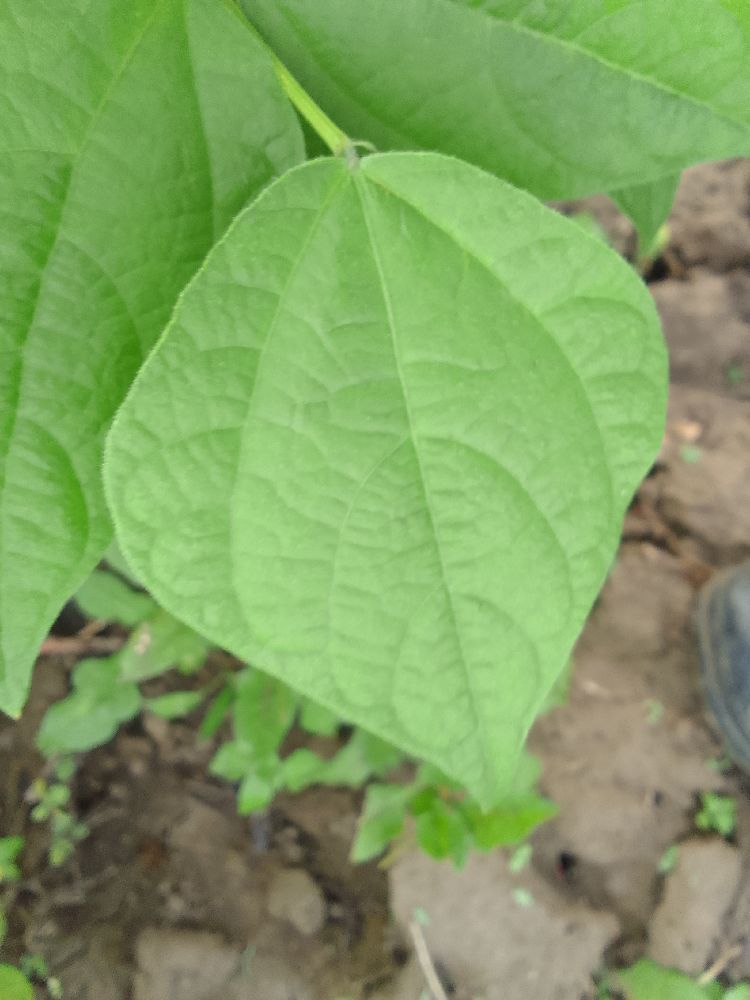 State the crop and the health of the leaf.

common bean, healthy
